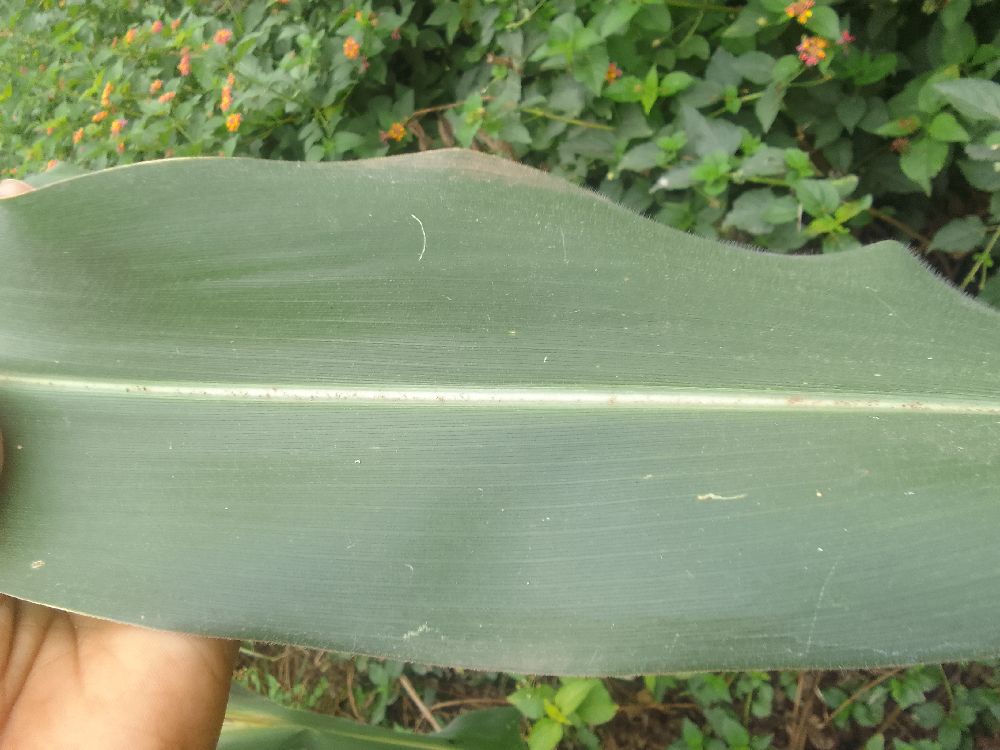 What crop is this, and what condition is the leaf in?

maize, healthy
